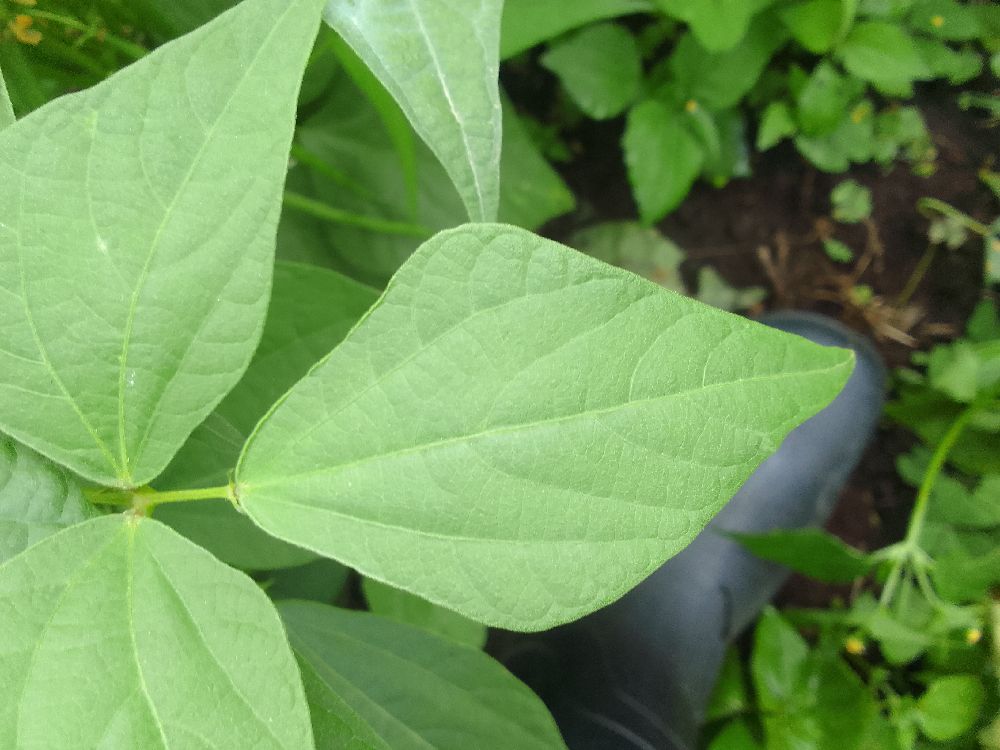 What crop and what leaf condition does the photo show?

common bean, healthy
